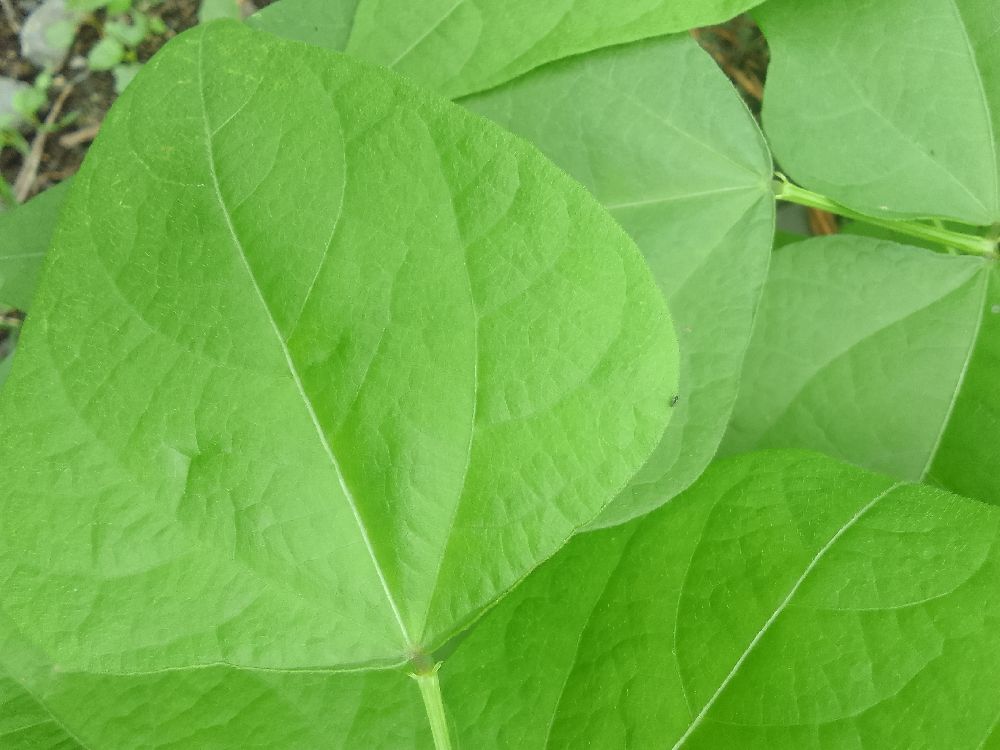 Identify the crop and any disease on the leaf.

common bean, healthy
